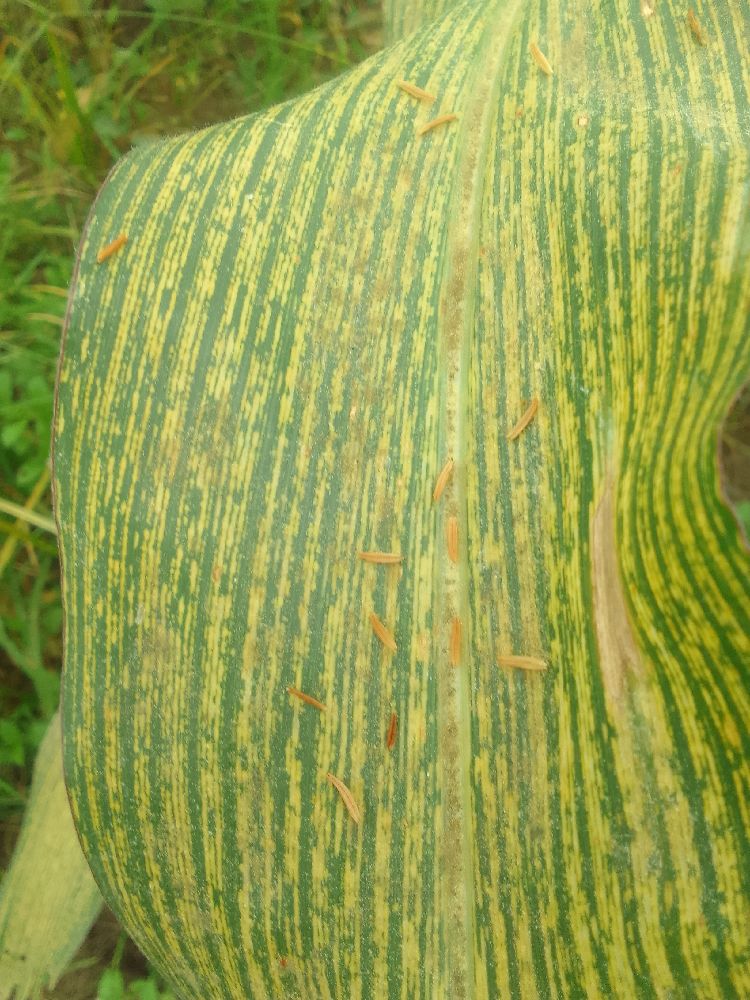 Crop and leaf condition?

maize, maize streak virus
